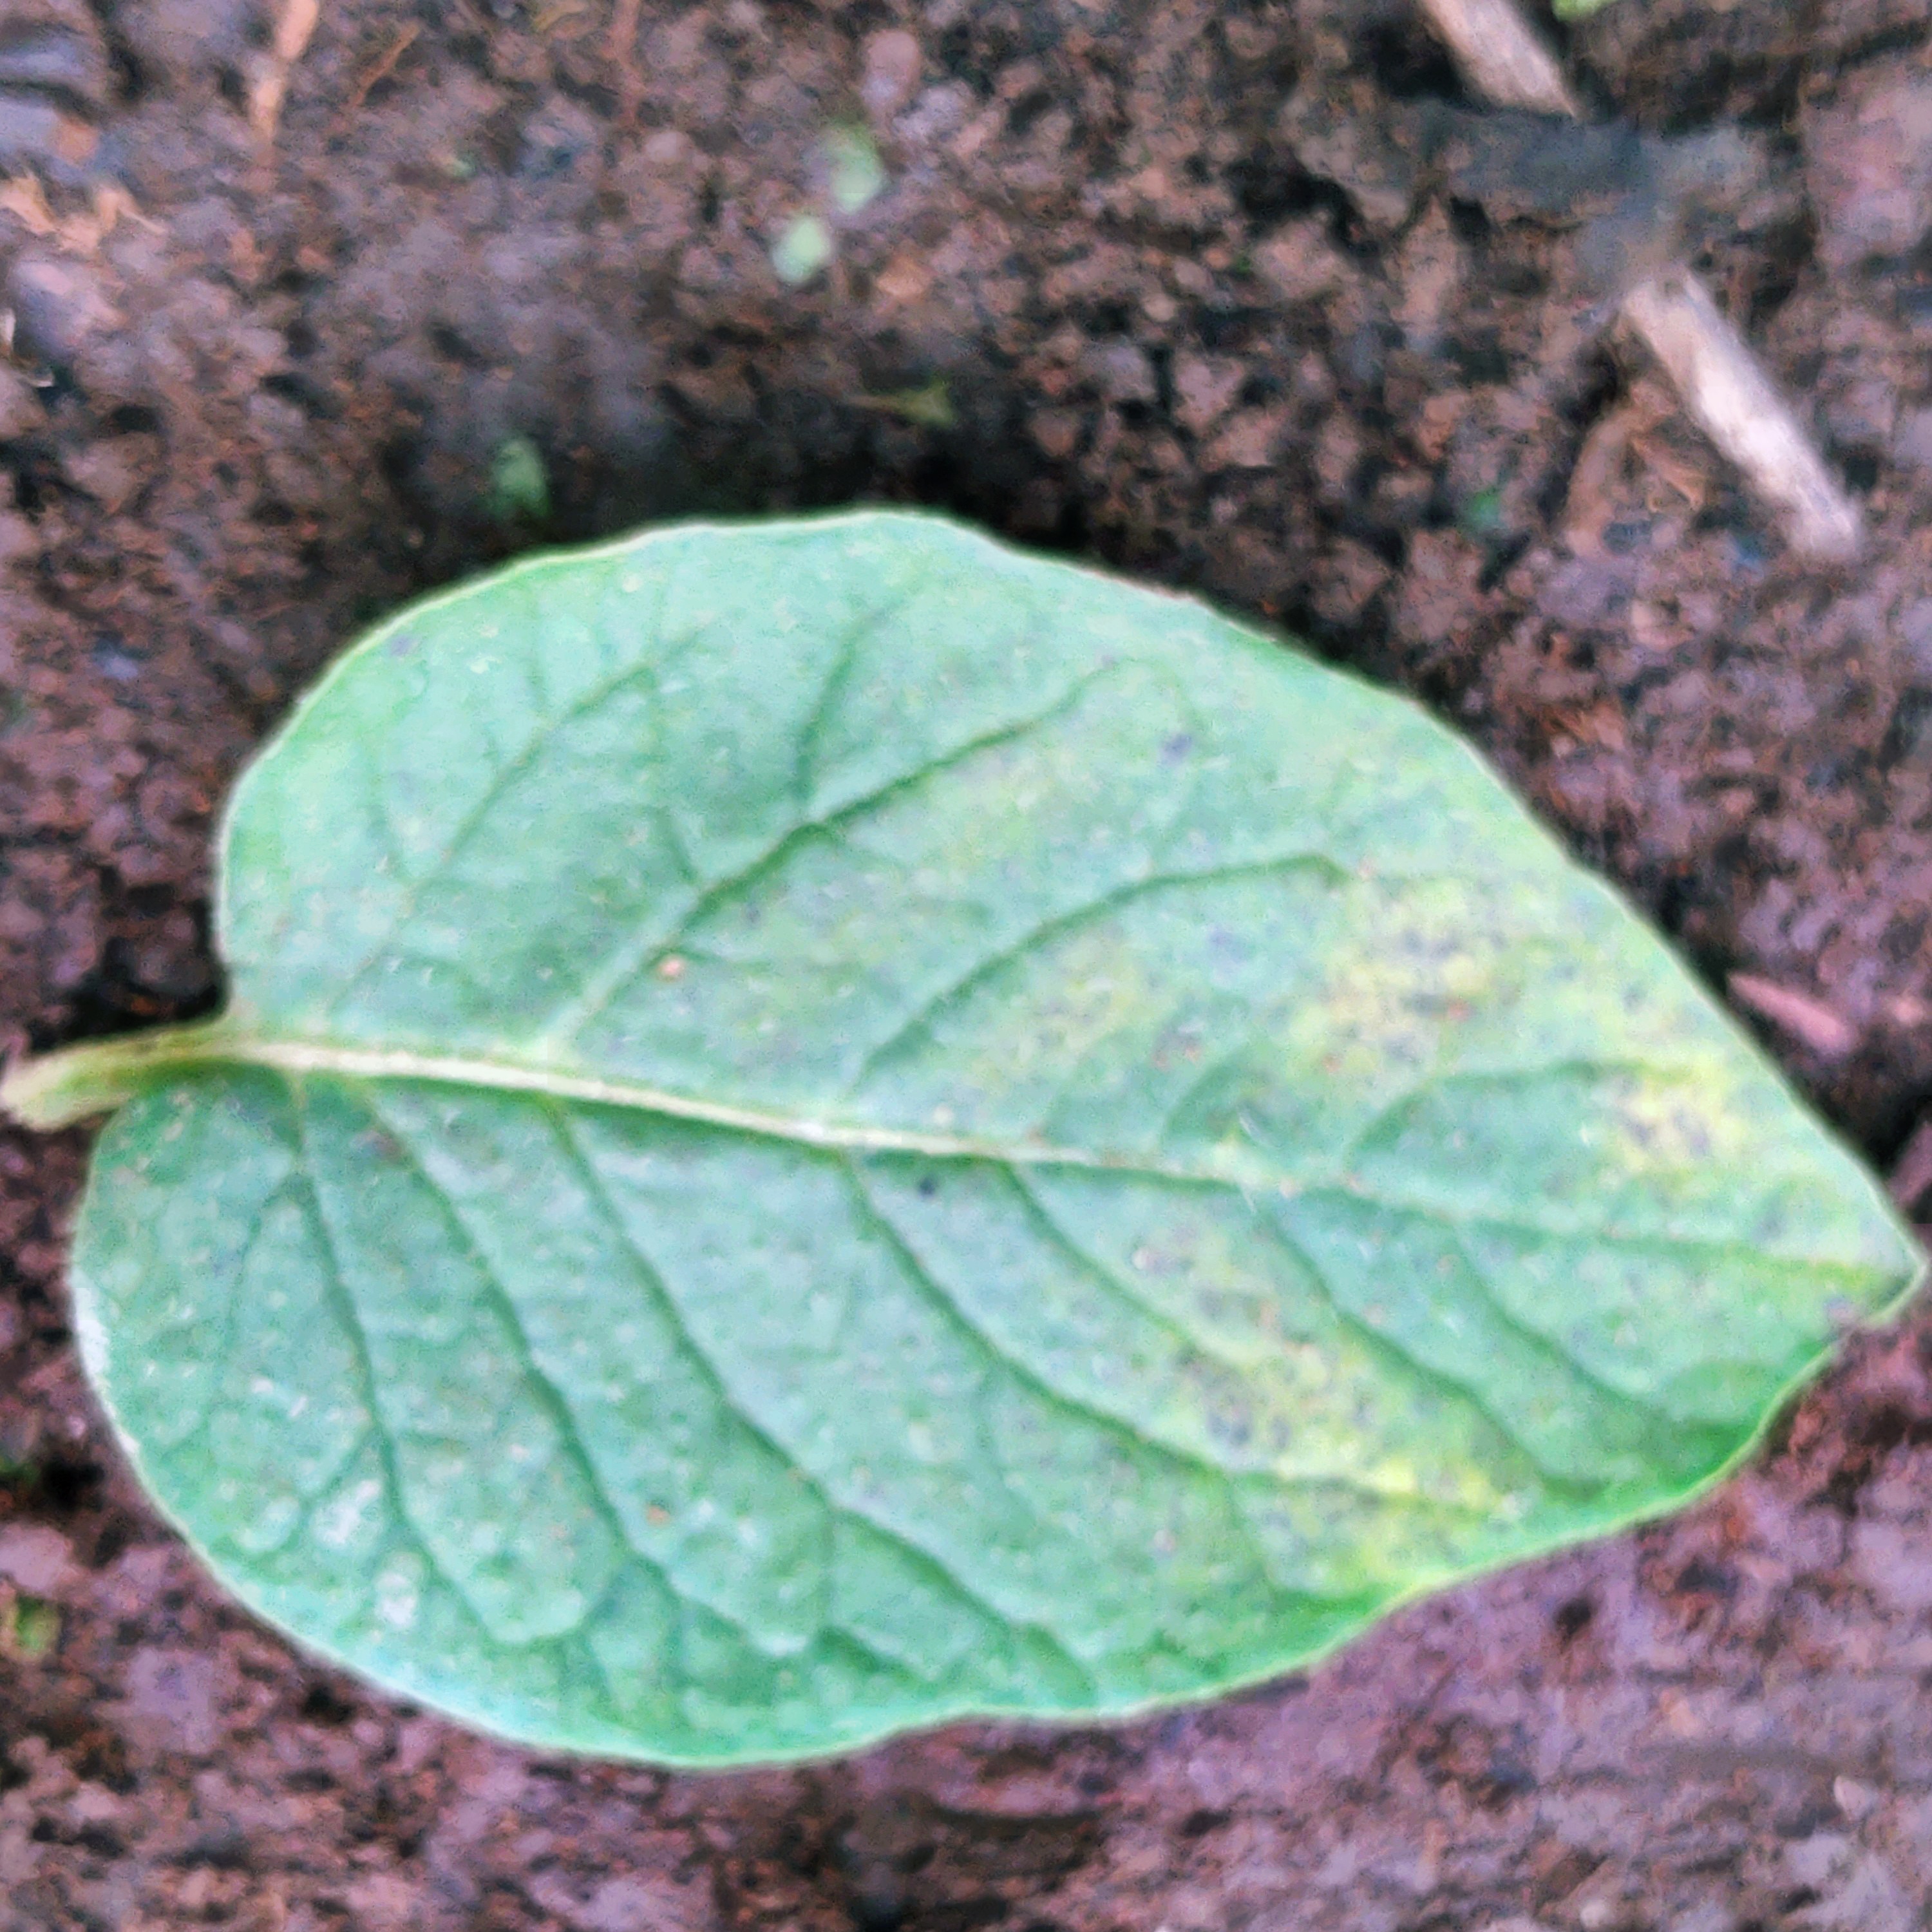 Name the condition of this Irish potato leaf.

late blight
